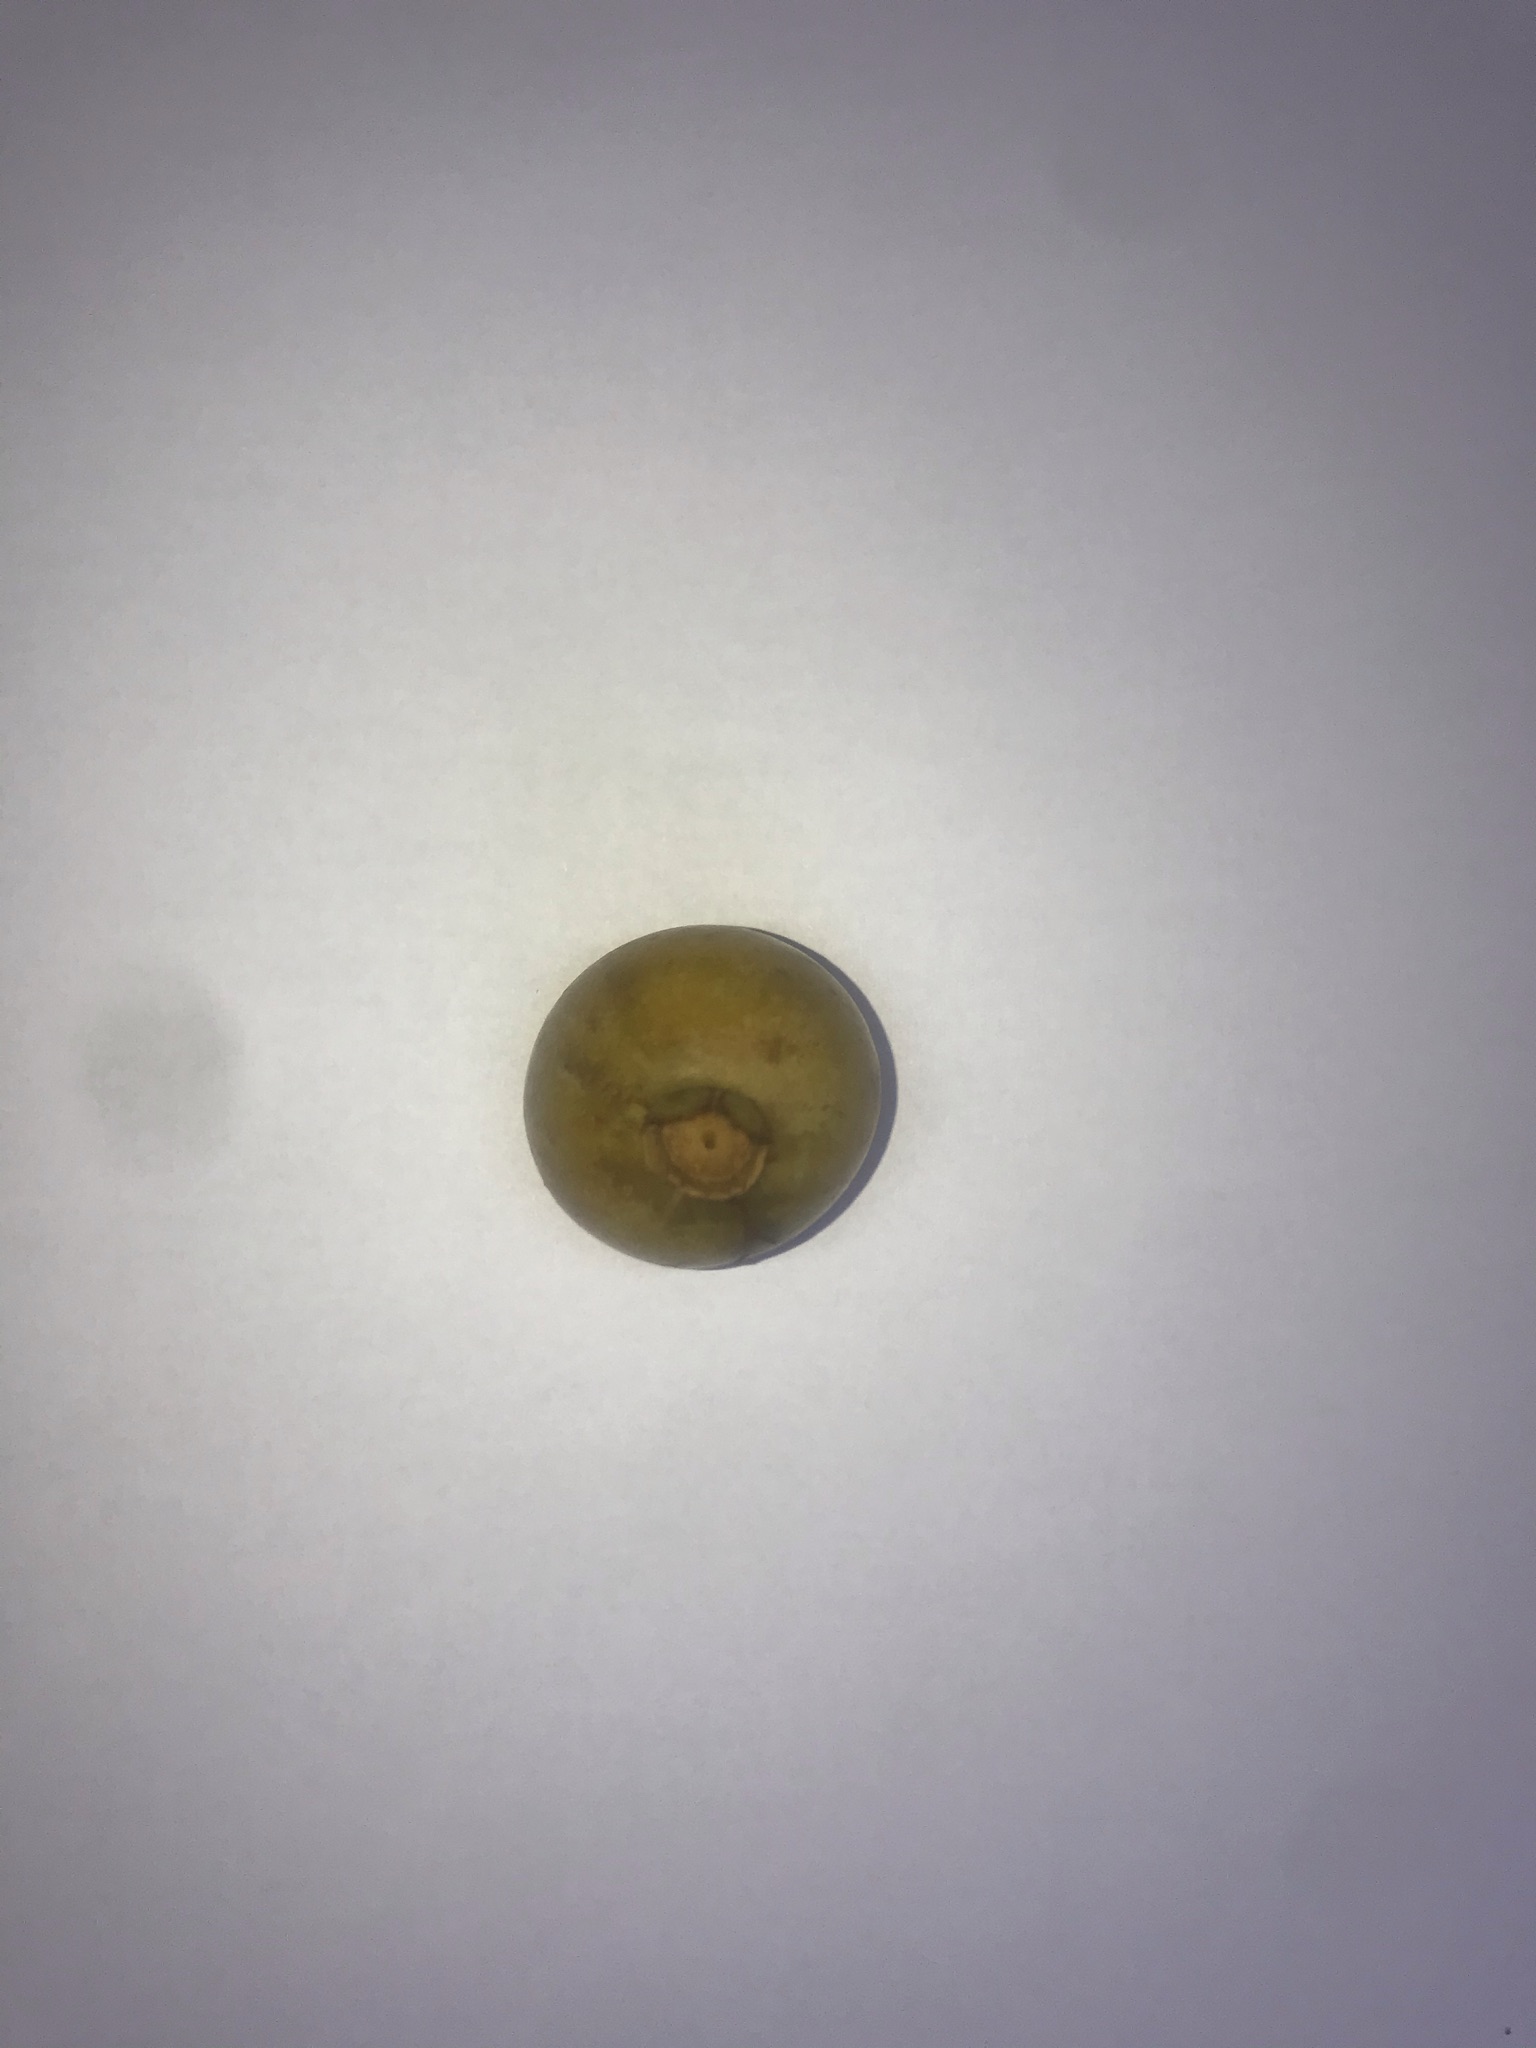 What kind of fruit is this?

gabiroba
